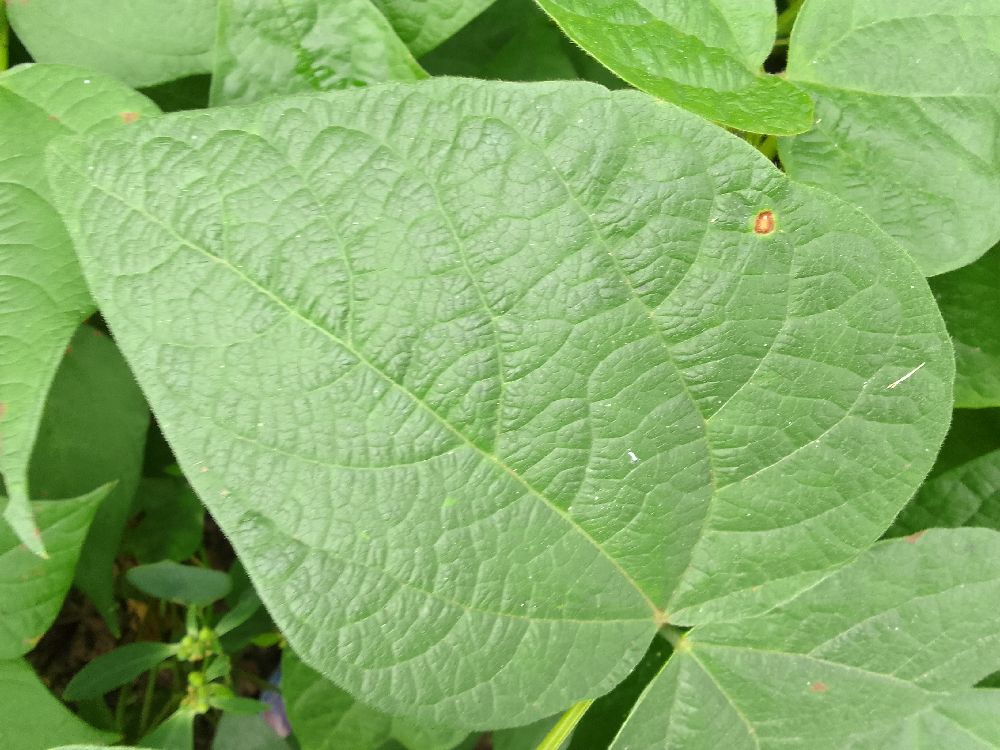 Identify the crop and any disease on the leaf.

common bean, healthy
